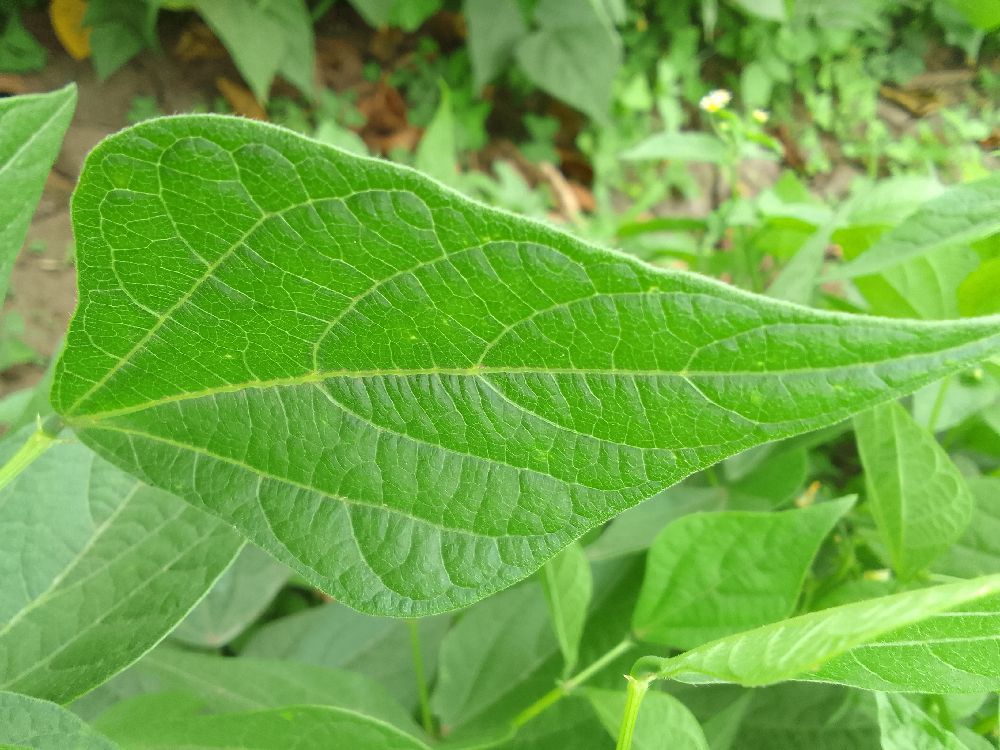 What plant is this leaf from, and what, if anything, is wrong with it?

common bean, healthy
